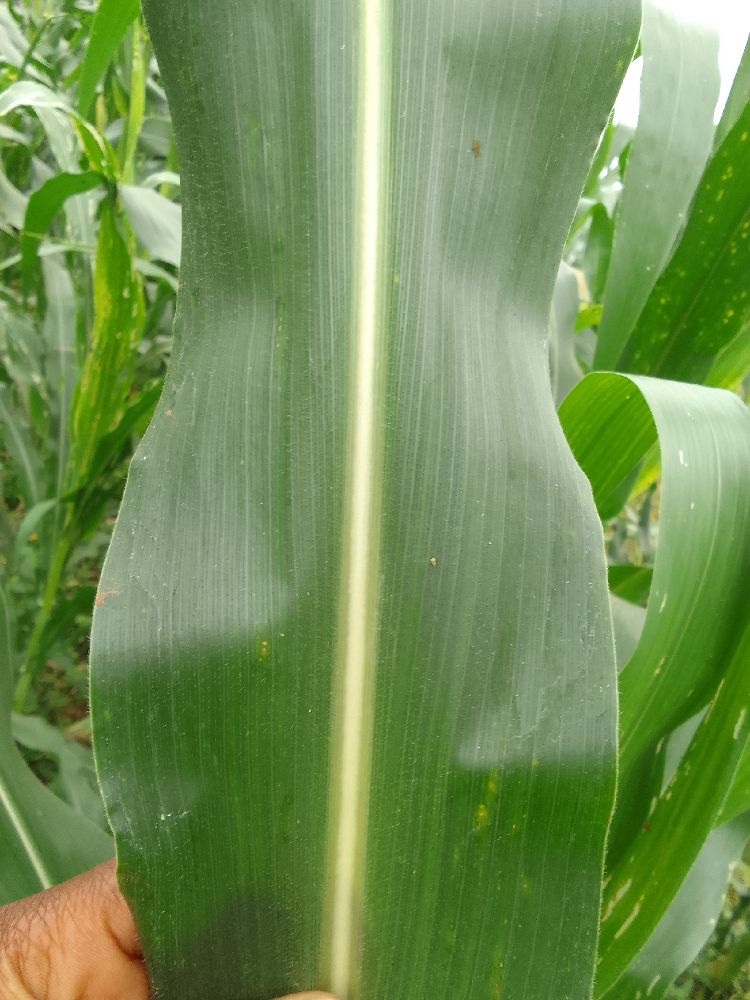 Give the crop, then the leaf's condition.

maize, healthy
